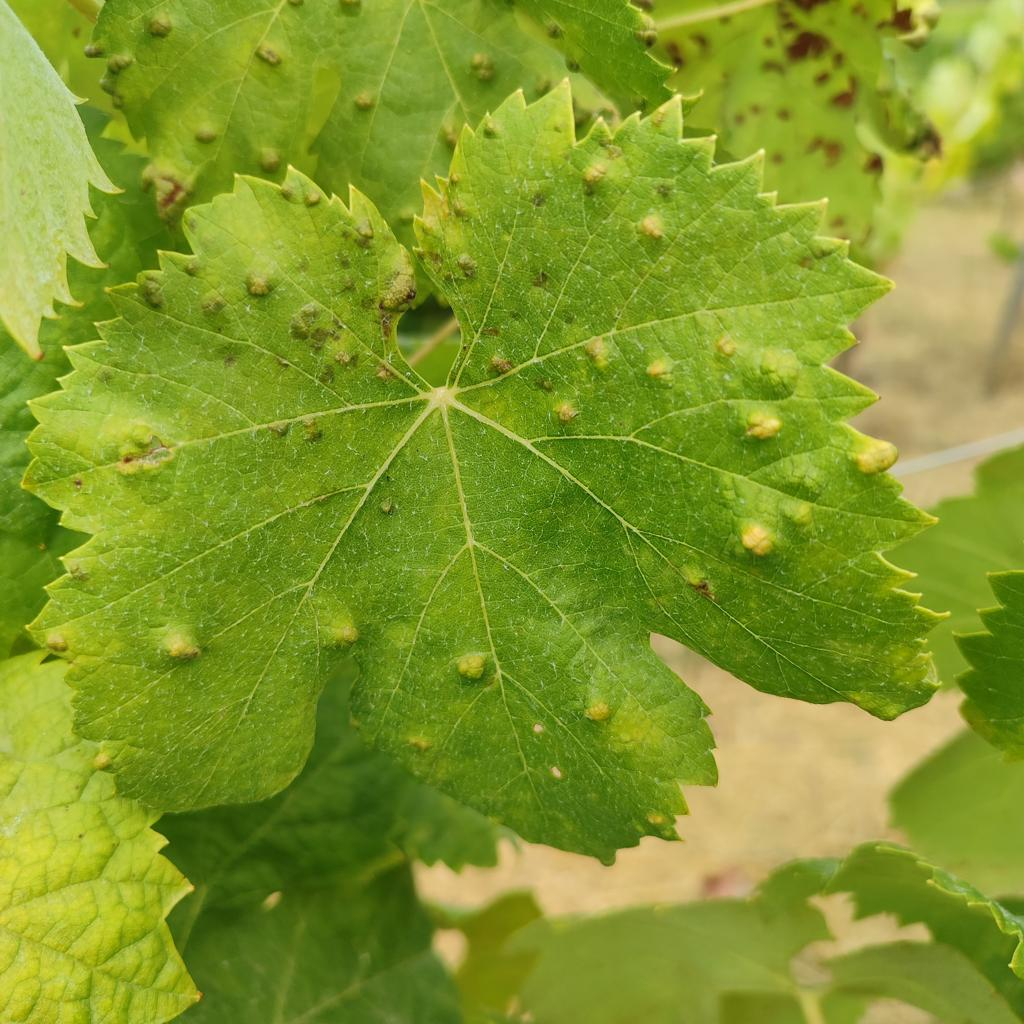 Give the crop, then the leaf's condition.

grapevine, erineum mite
